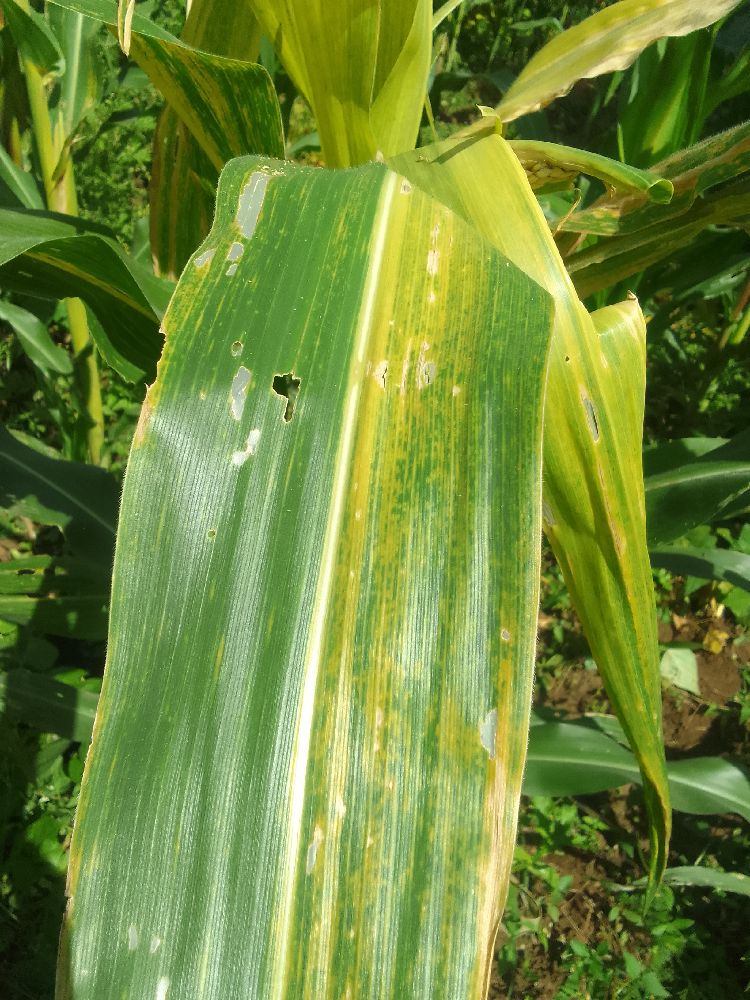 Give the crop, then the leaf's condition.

maize, maize lethal necrosis
